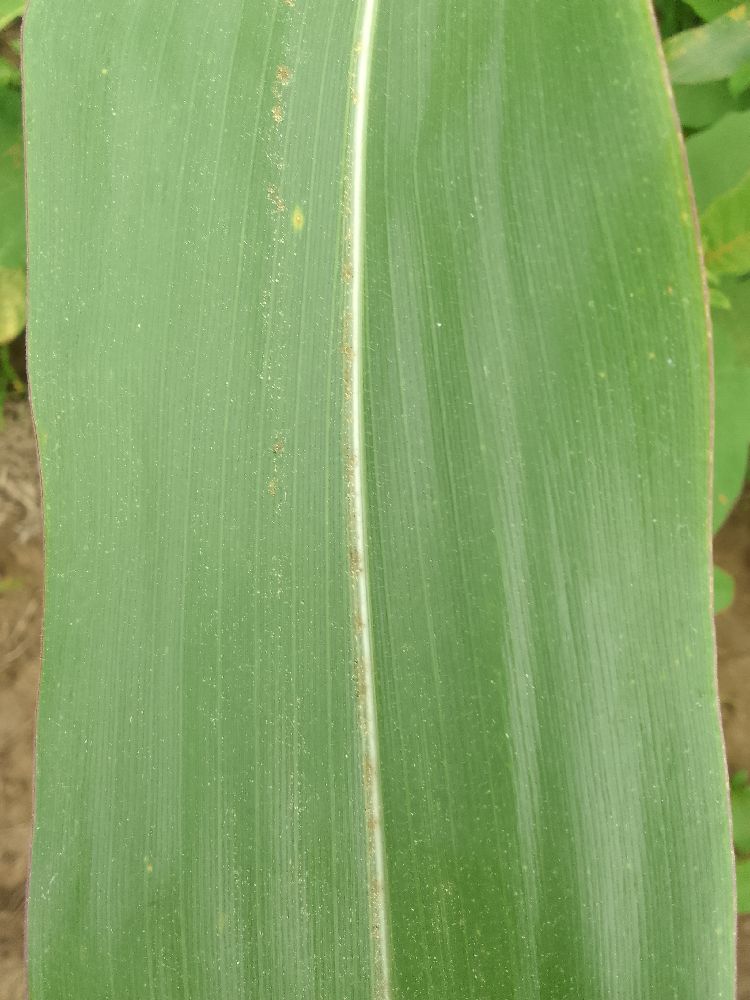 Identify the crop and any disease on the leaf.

maize, healthy
